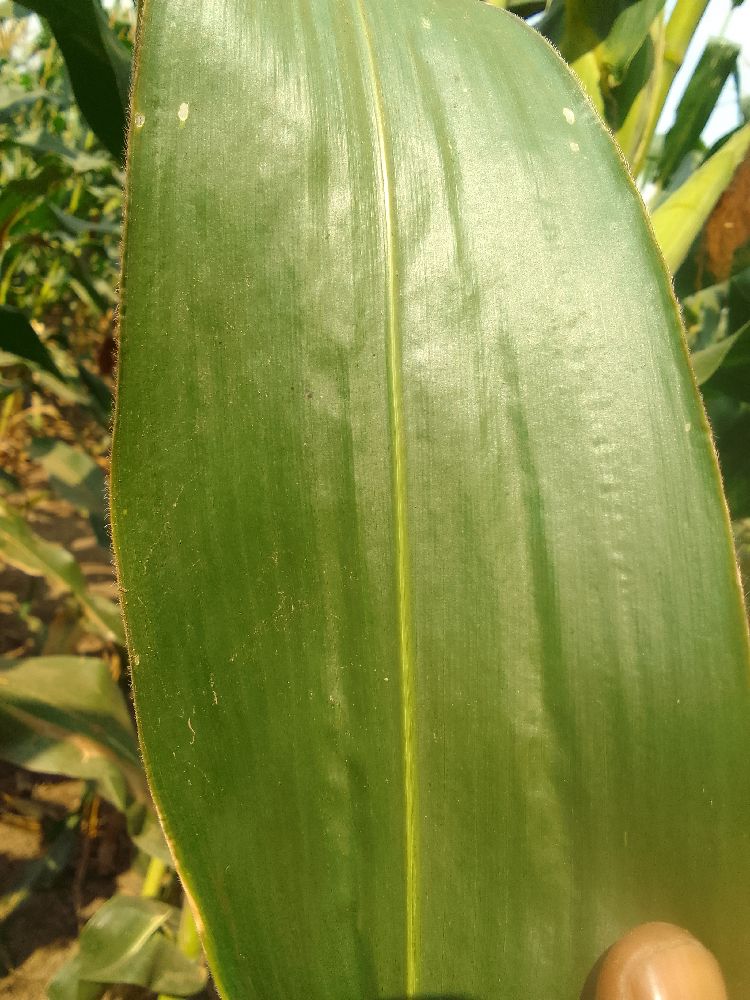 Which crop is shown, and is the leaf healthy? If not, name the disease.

maize, healthy
